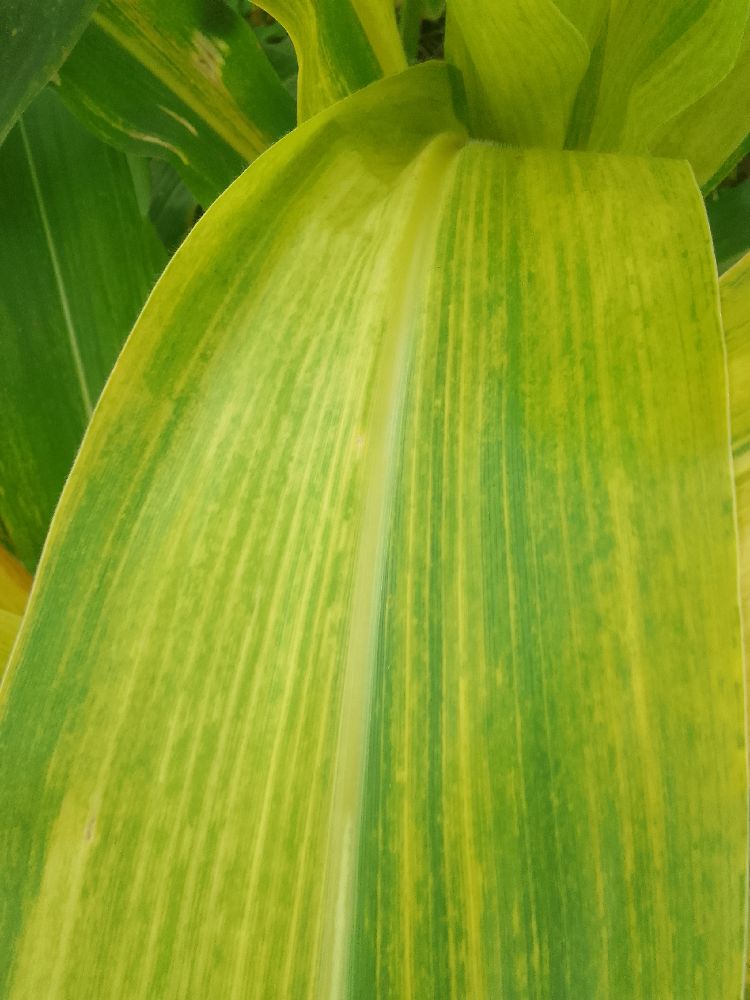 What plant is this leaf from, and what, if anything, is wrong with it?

maize, maize lethal necrosis
